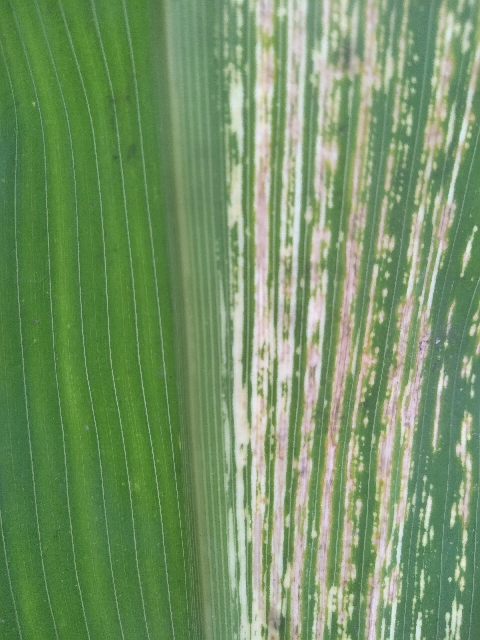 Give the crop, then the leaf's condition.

maize, maize streak virus
